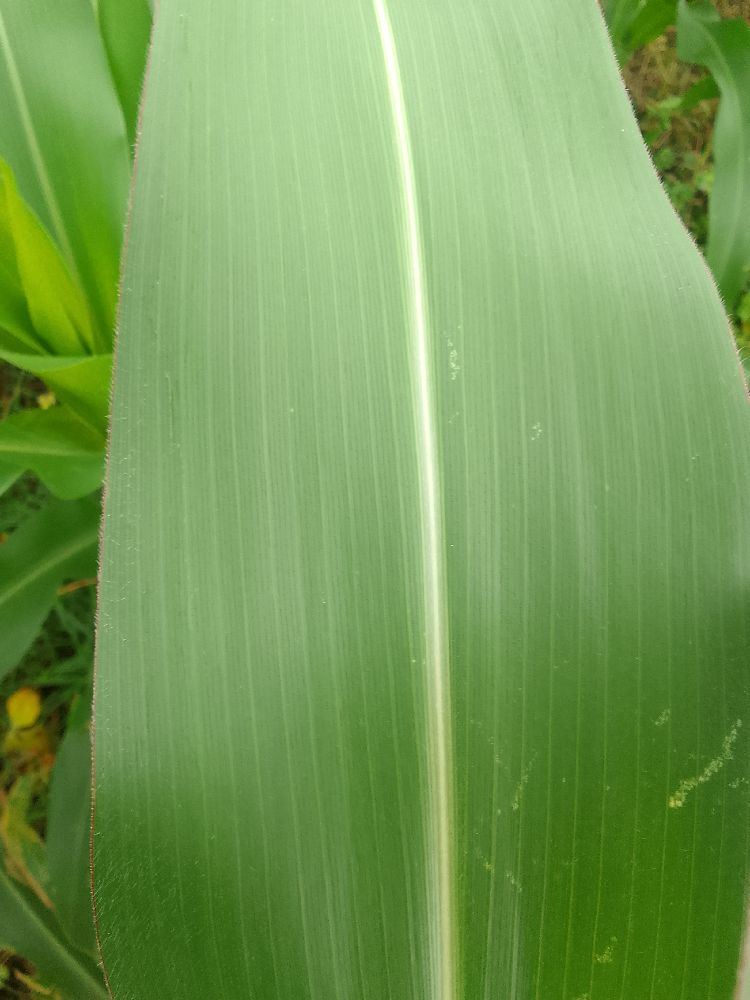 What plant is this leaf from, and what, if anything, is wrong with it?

maize, healthy
